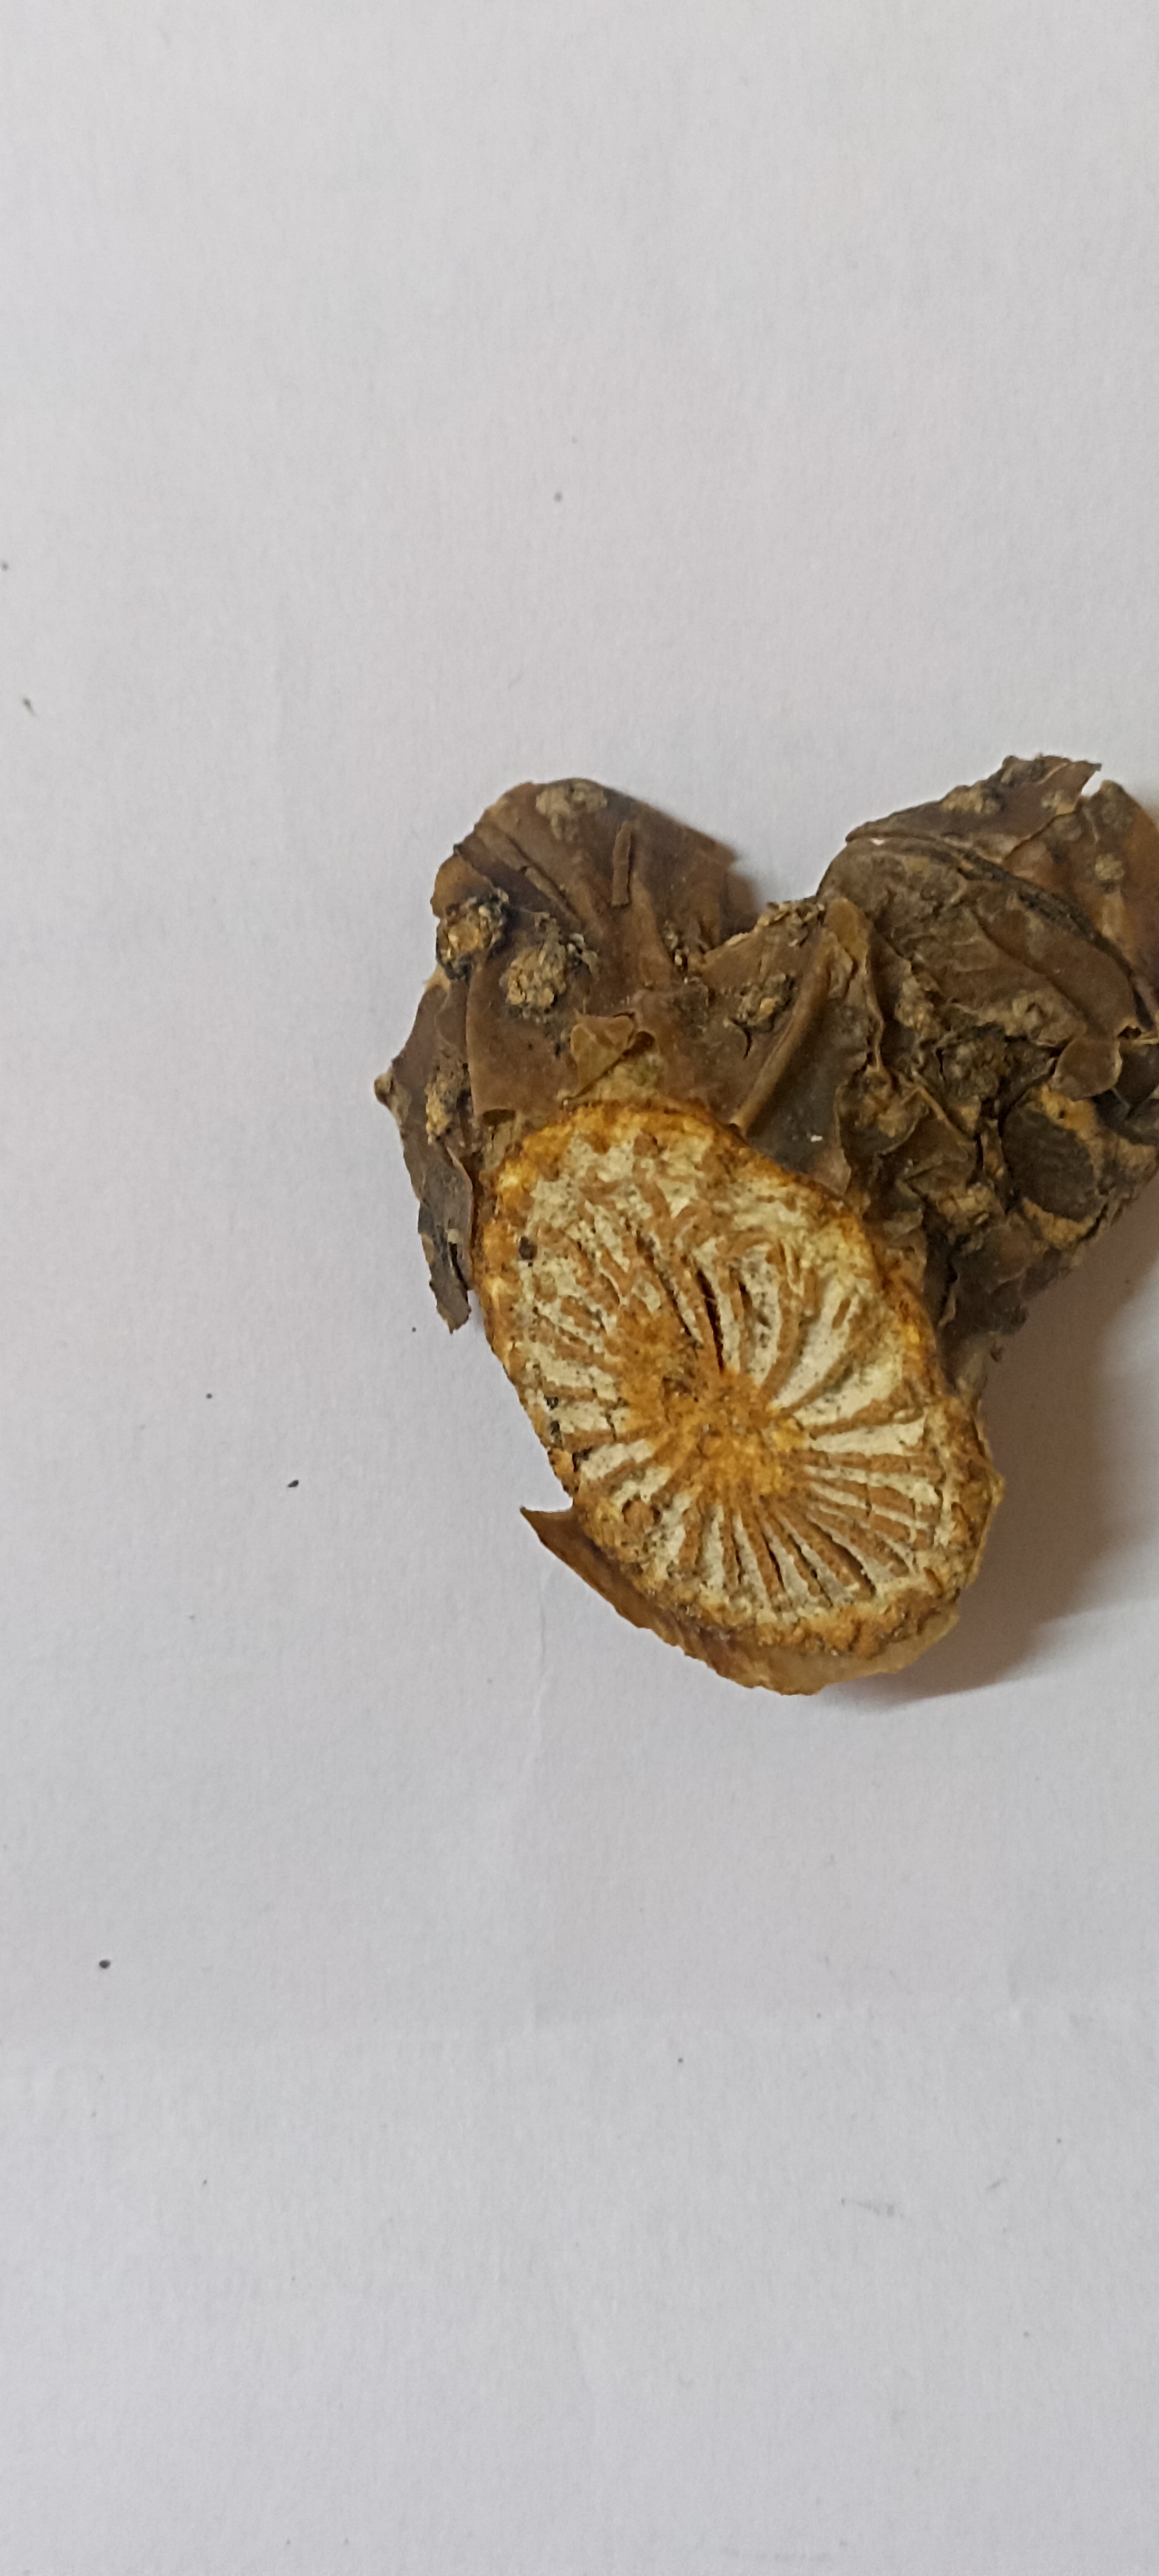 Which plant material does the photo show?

gulvel
